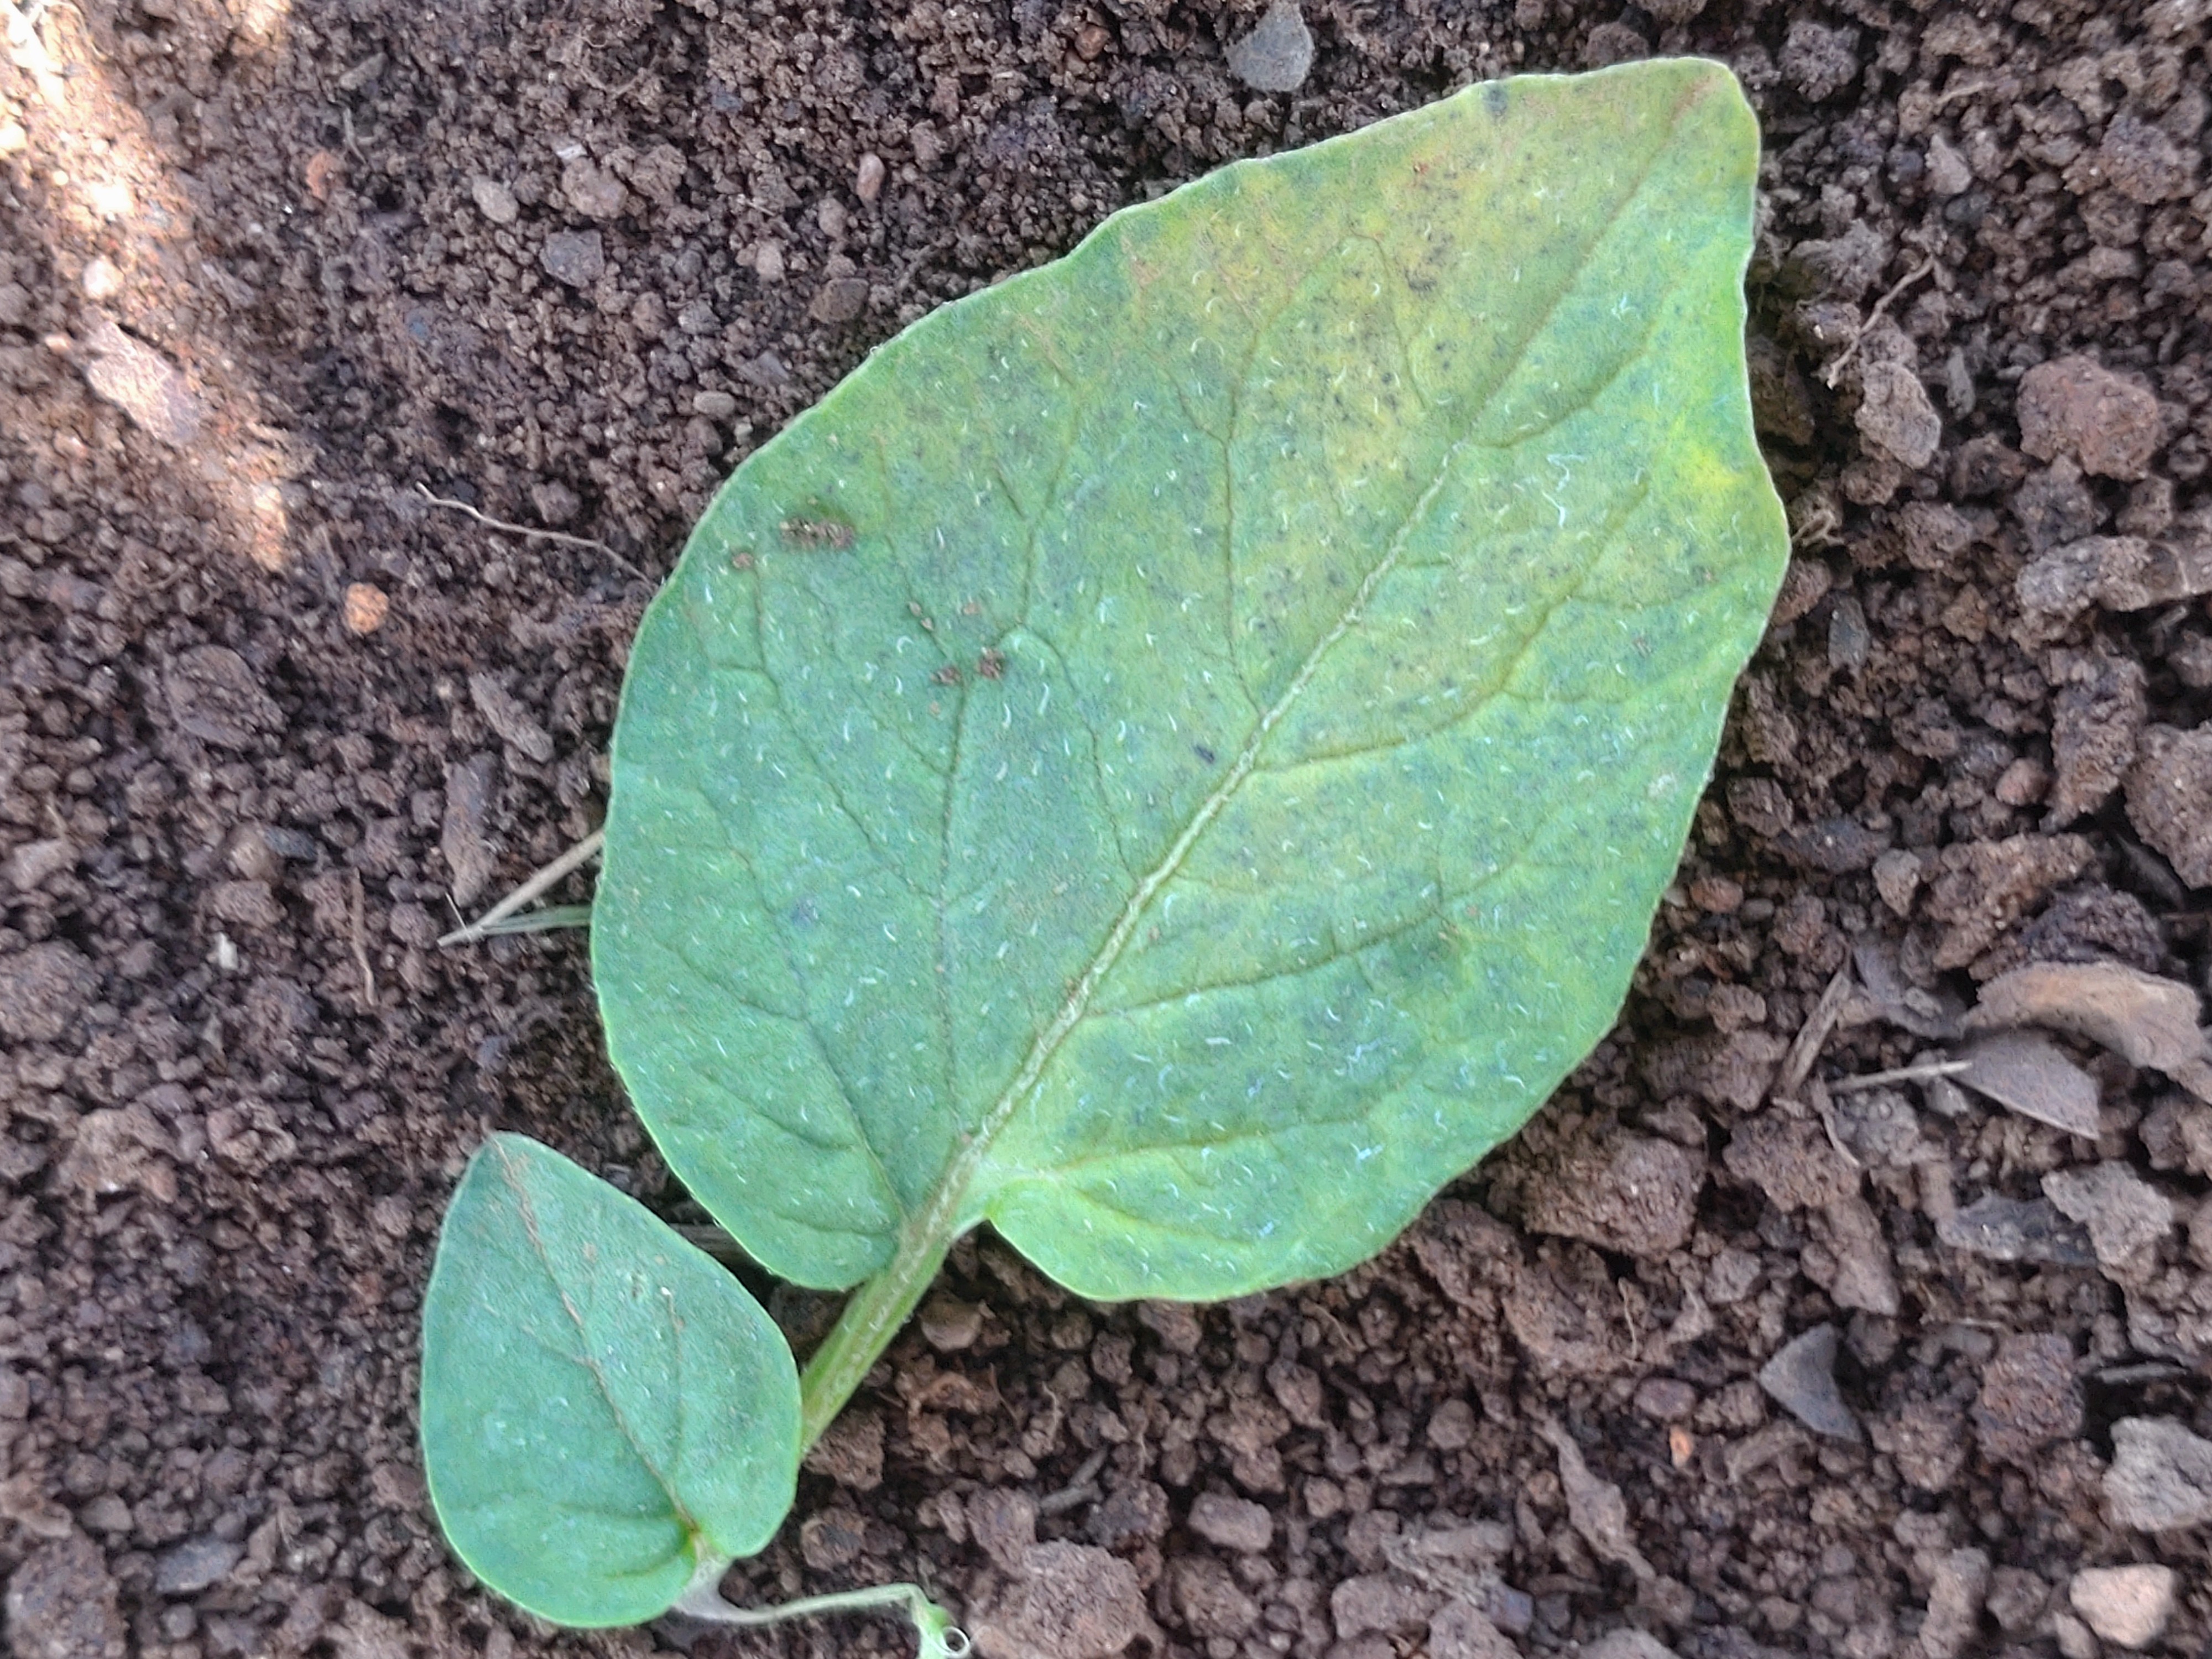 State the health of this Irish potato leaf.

late blight
